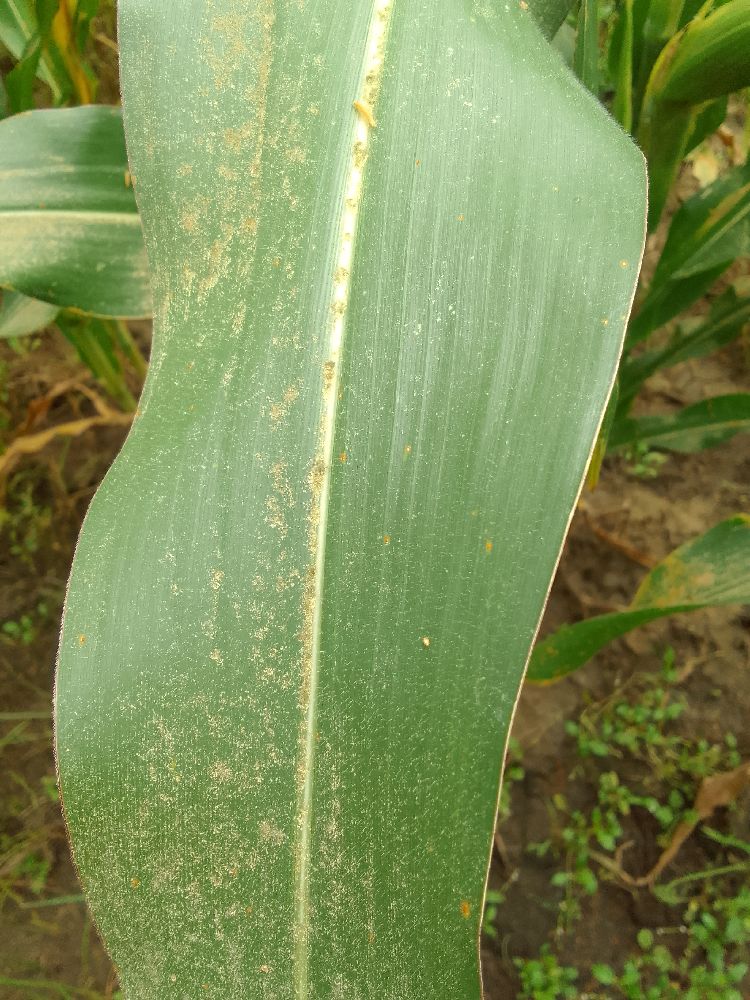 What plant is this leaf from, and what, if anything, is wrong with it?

maize, healthy
